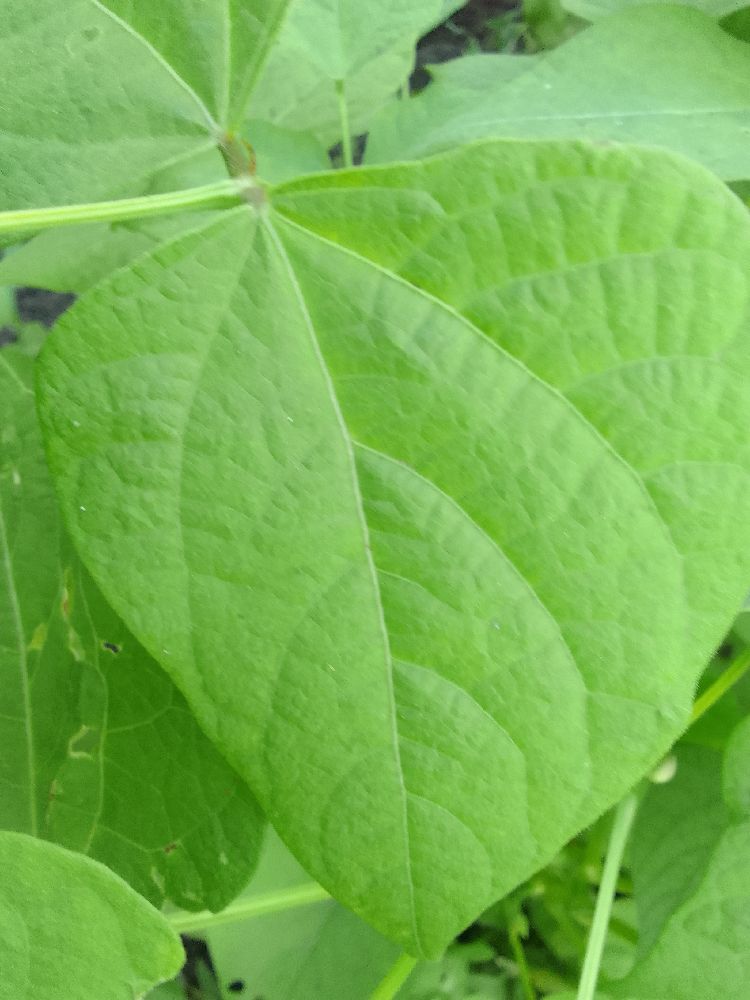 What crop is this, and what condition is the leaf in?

common bean, healthy
